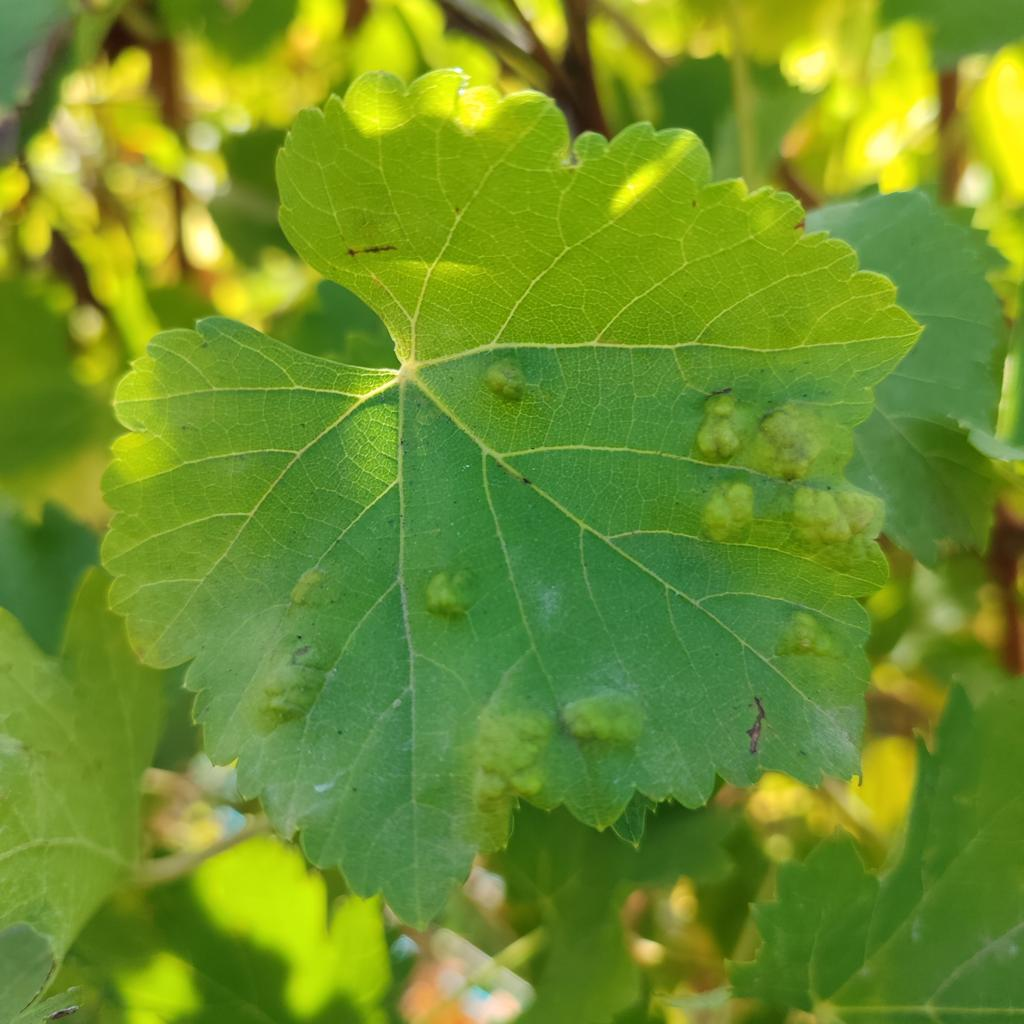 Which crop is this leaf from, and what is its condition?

grapevine, erineum mite
